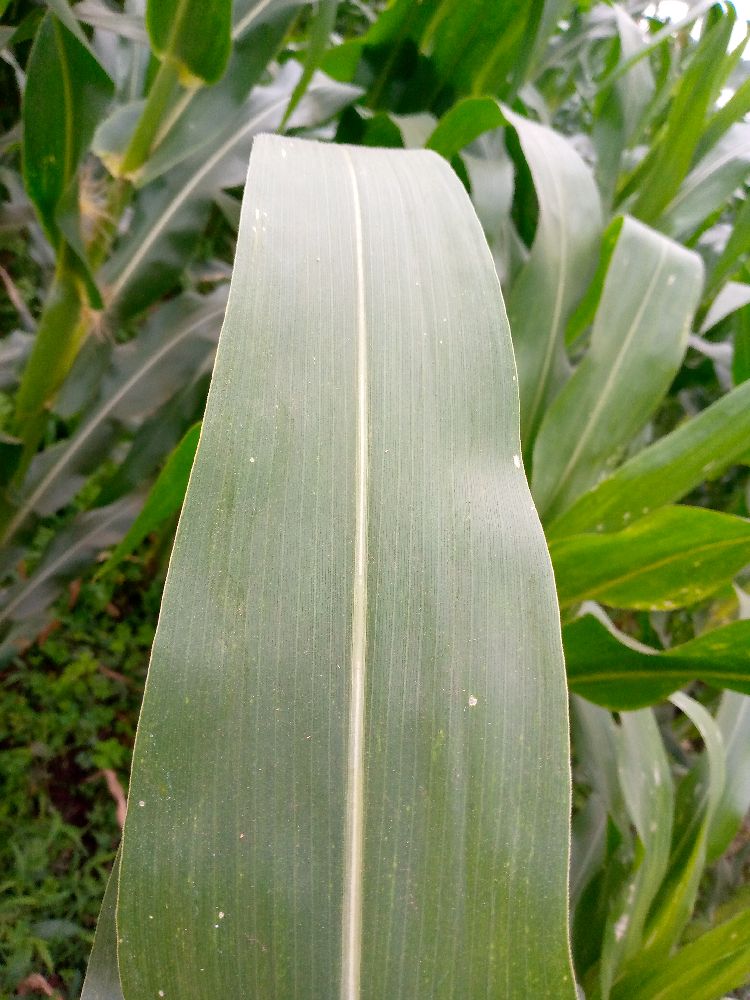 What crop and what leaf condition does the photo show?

maize, healthy
